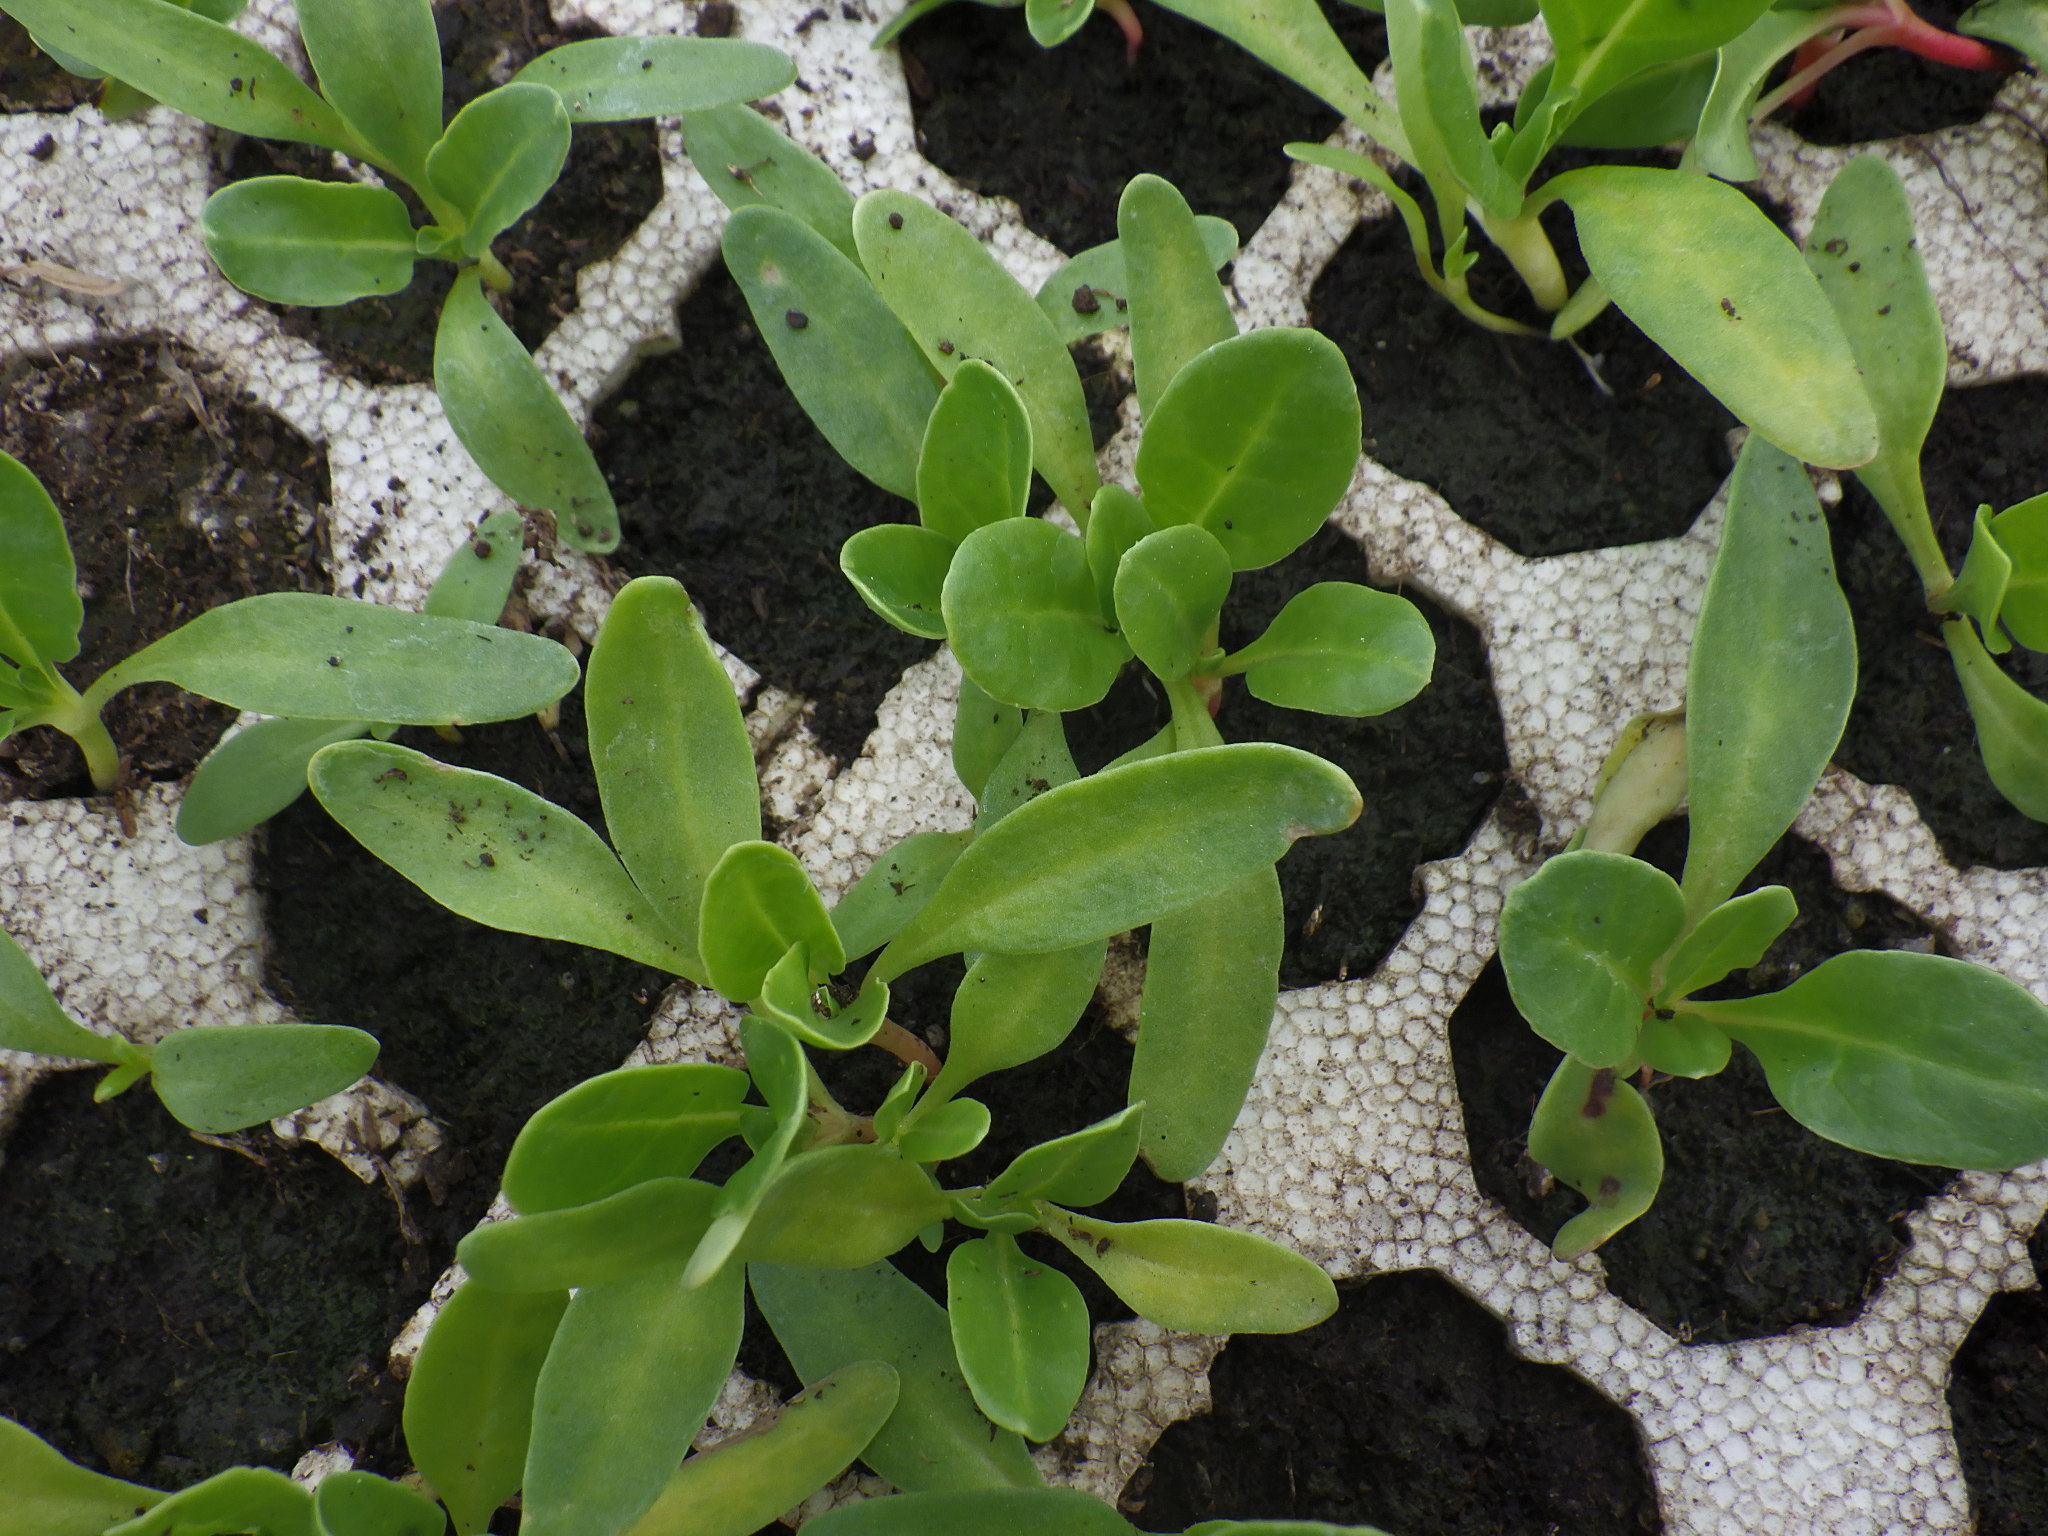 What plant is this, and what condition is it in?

chard, healthy
